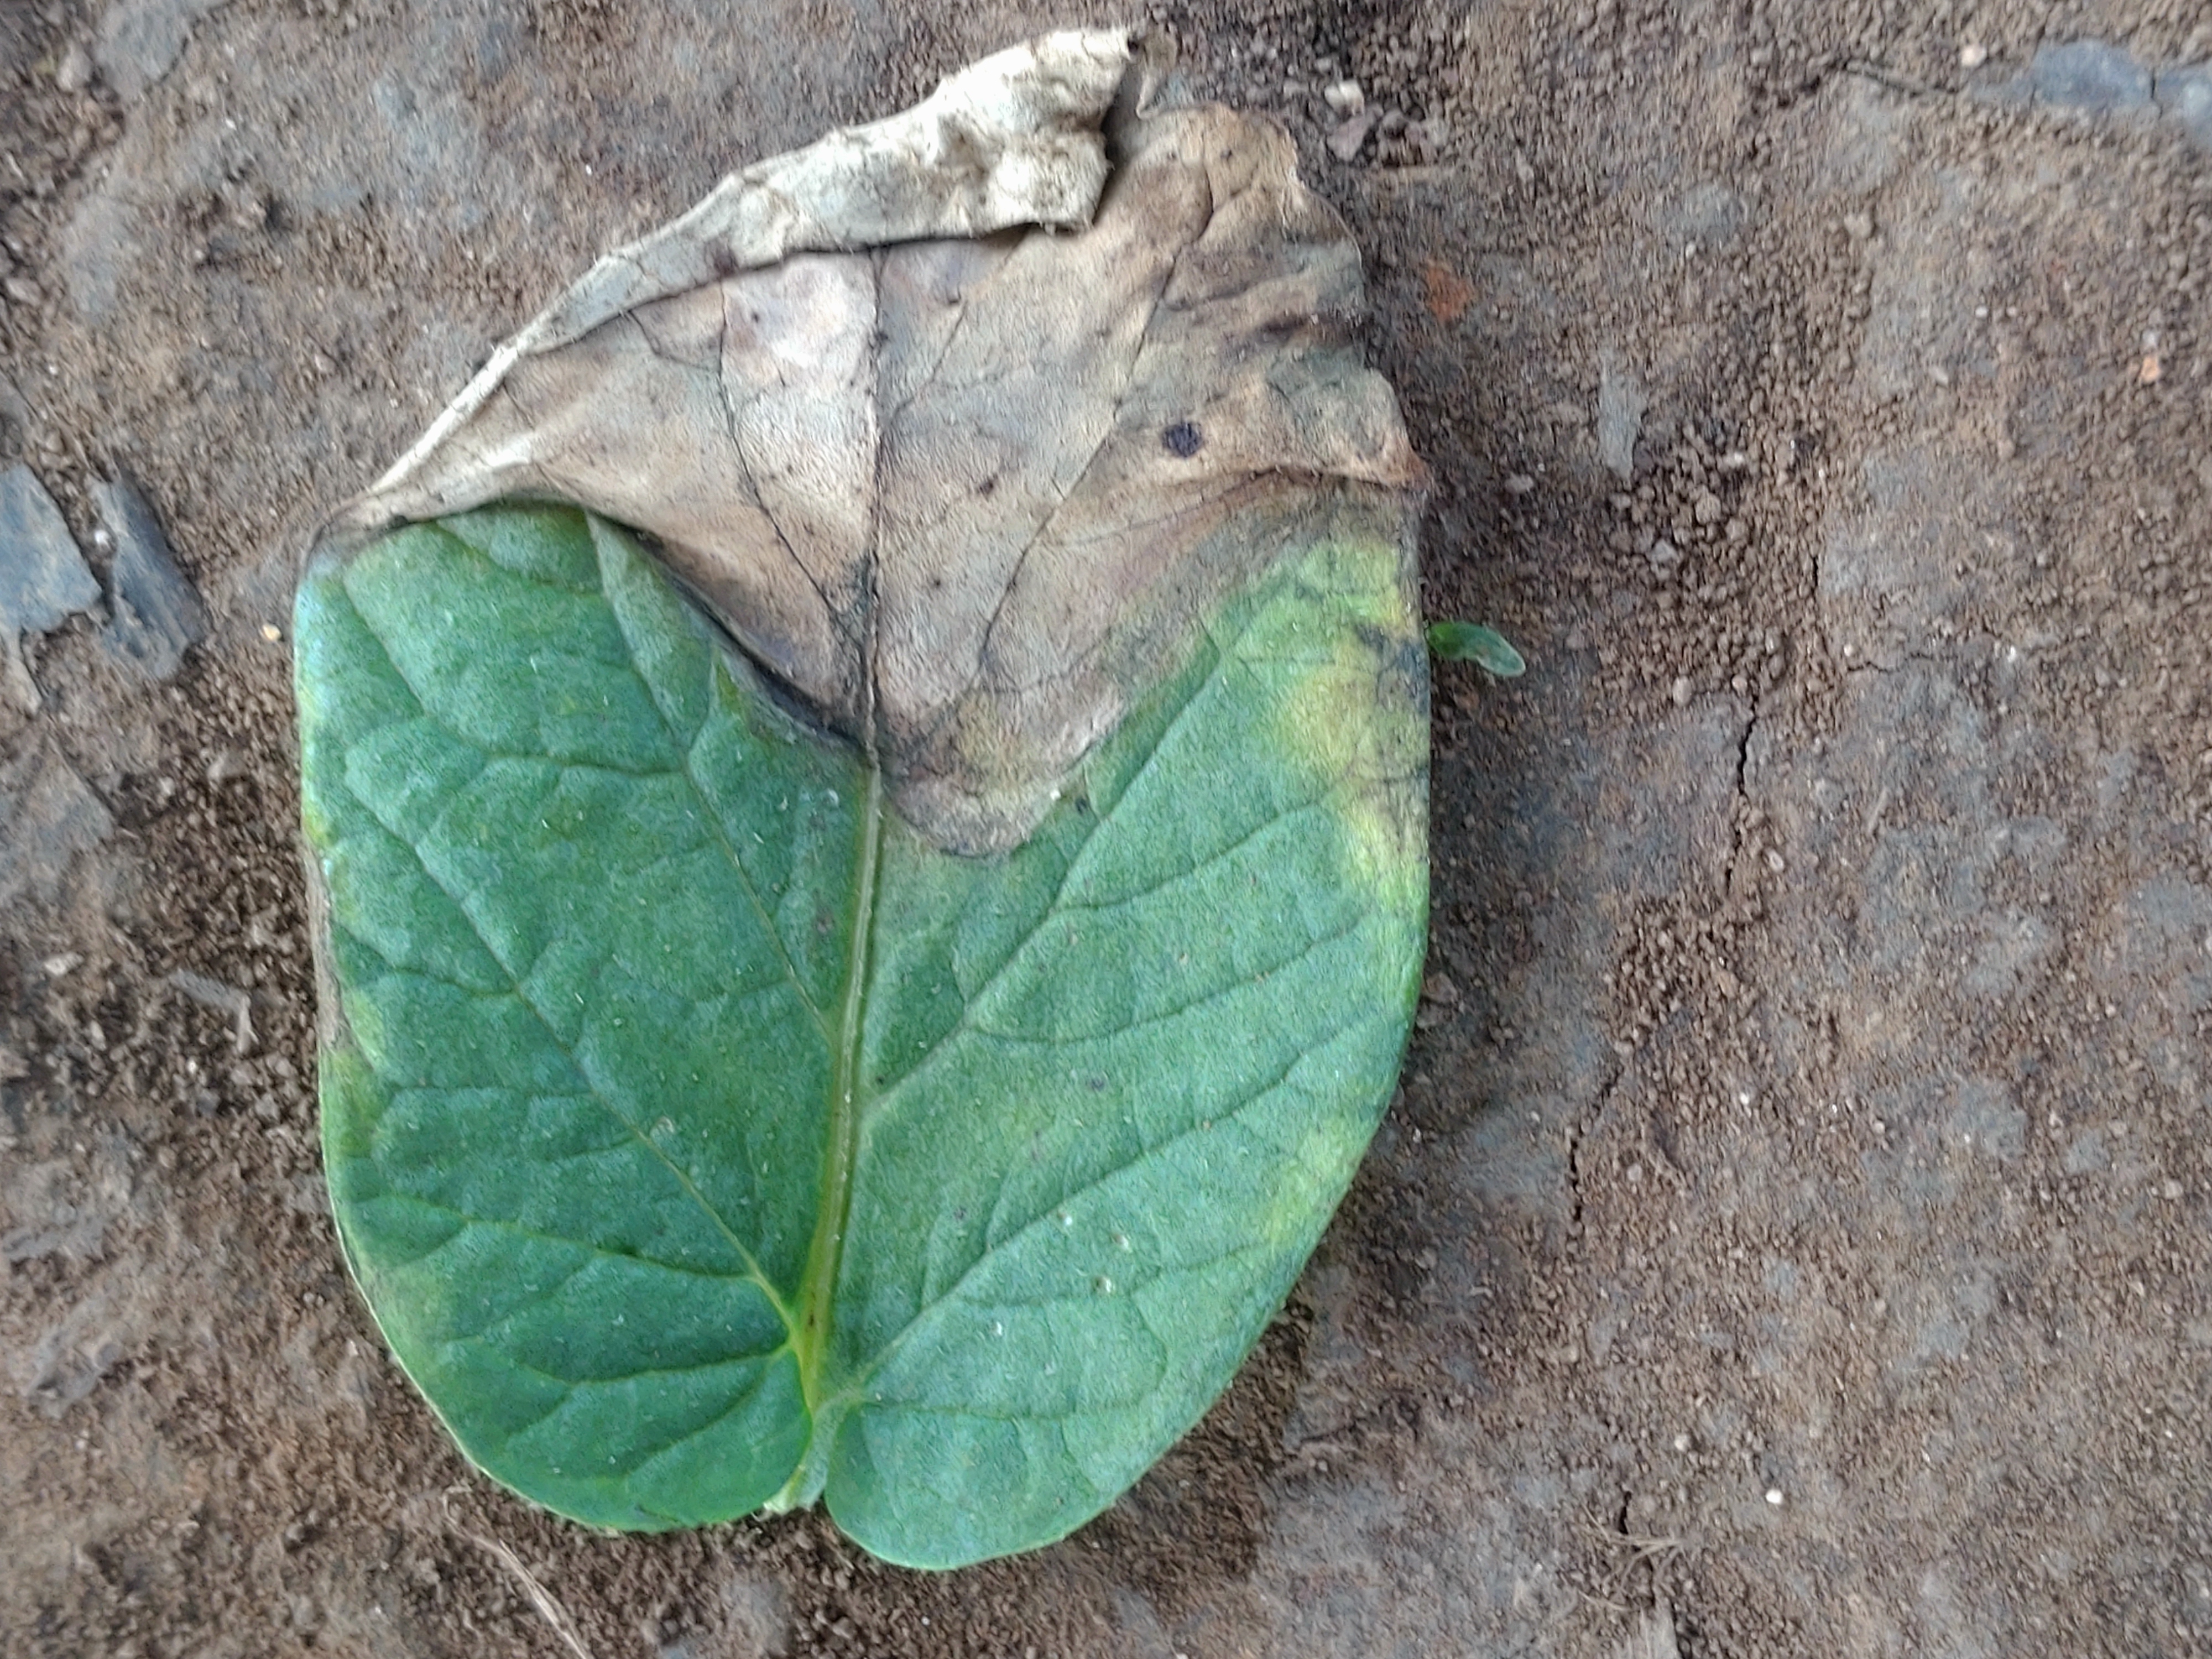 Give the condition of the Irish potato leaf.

early blight
